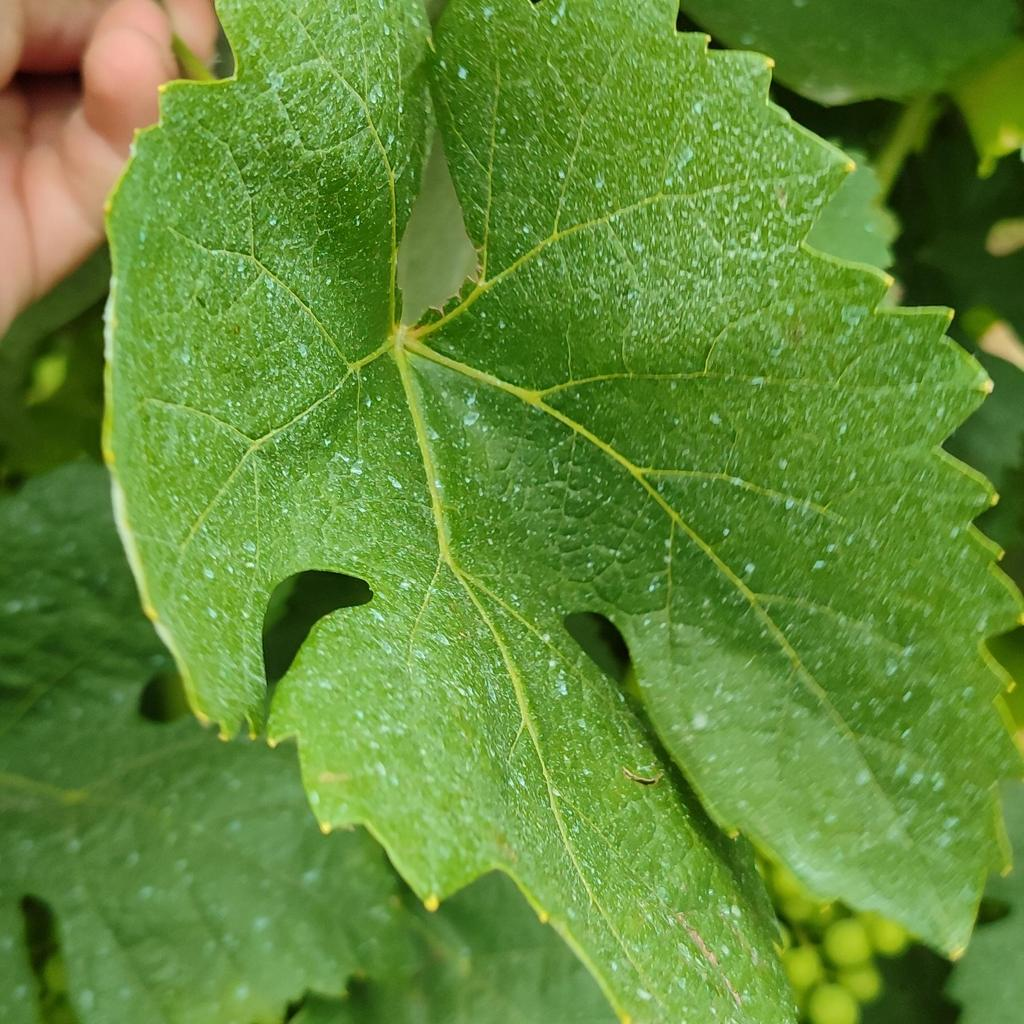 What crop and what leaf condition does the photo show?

grapevine, healthy
